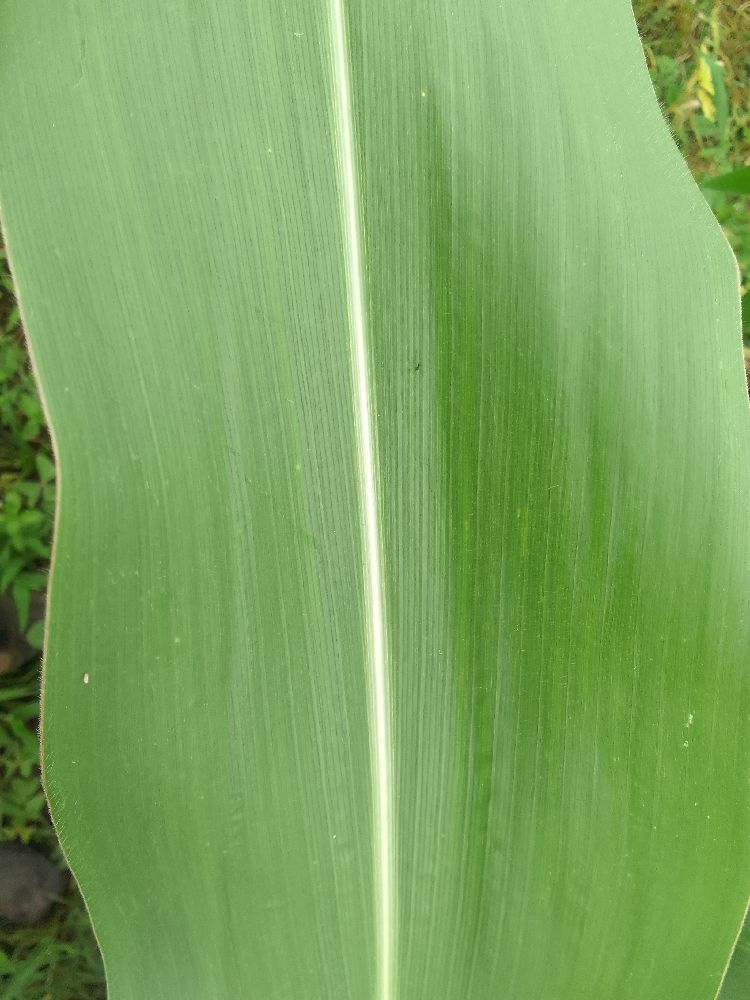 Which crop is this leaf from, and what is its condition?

maize, healthy
